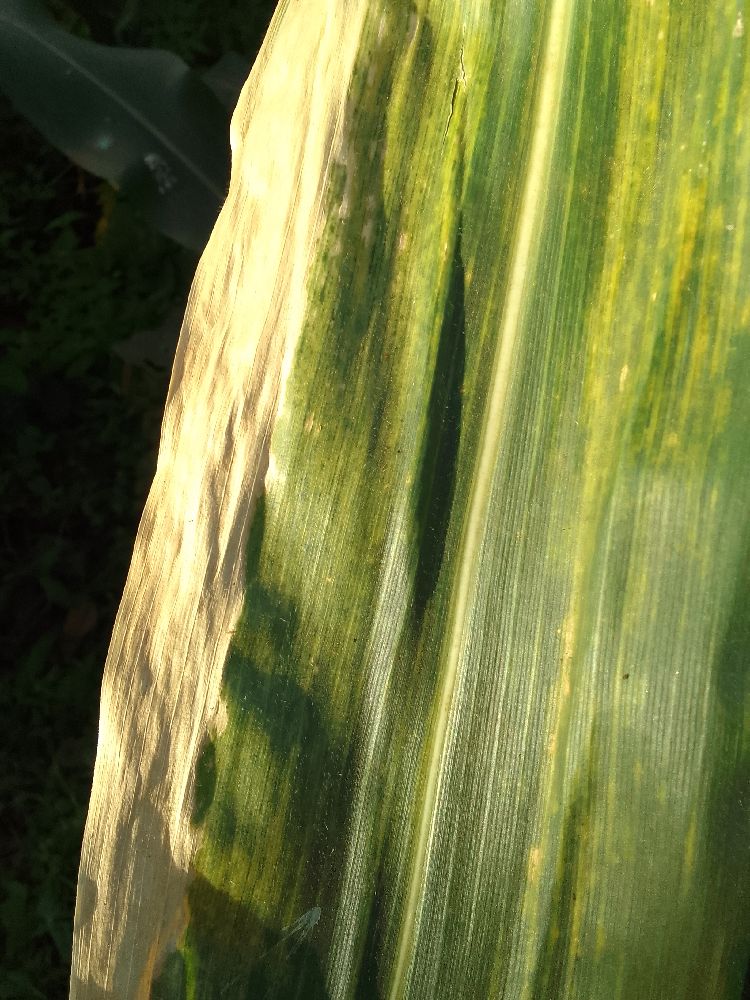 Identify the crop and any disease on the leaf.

maize, maize lethal necrosis
